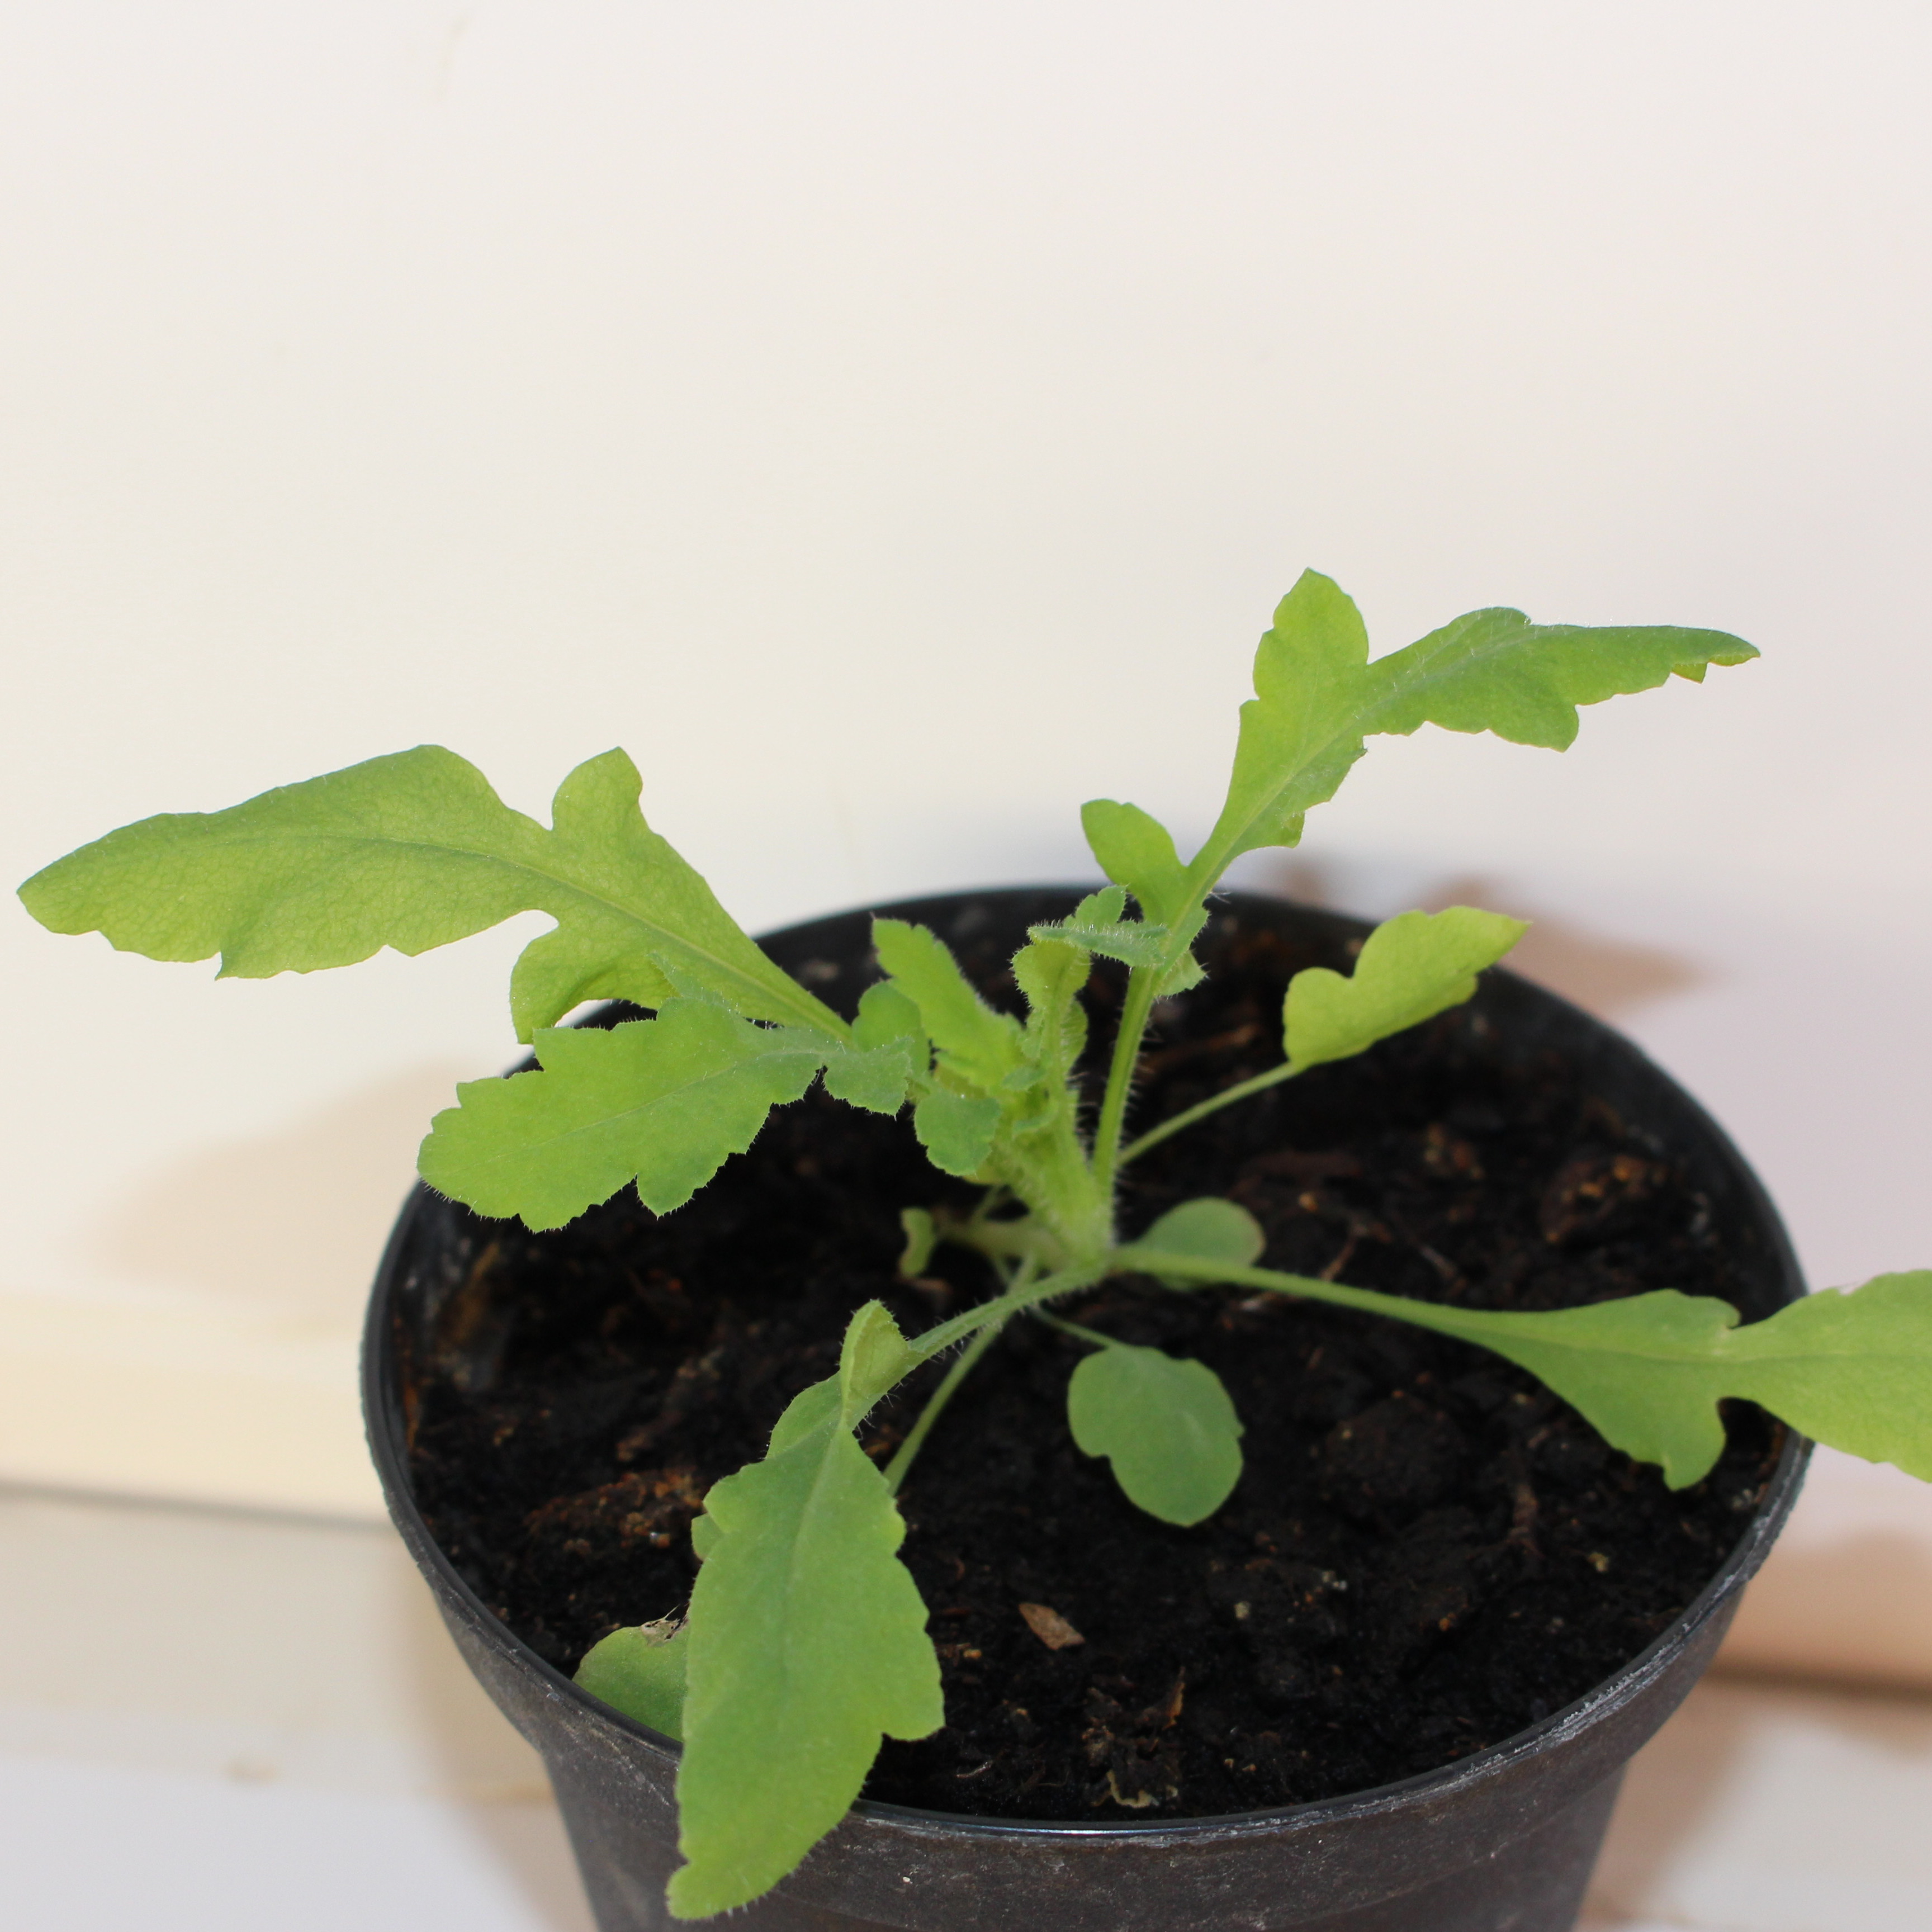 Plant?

Papaver rhoeas
